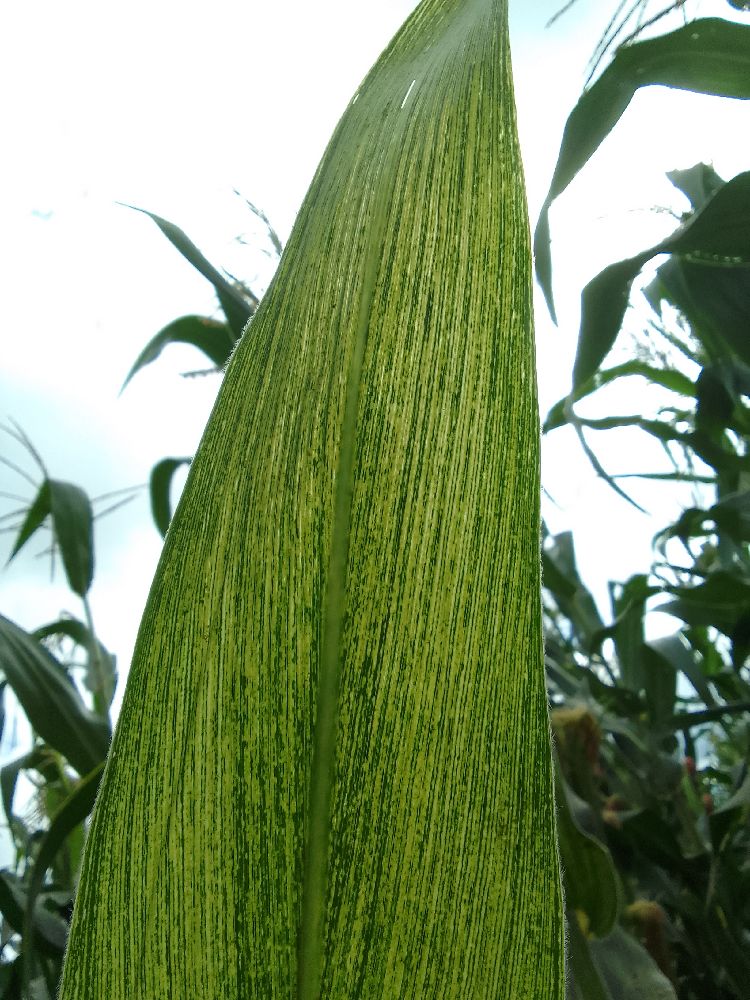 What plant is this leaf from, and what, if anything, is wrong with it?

maize, maize lethal necrosis
